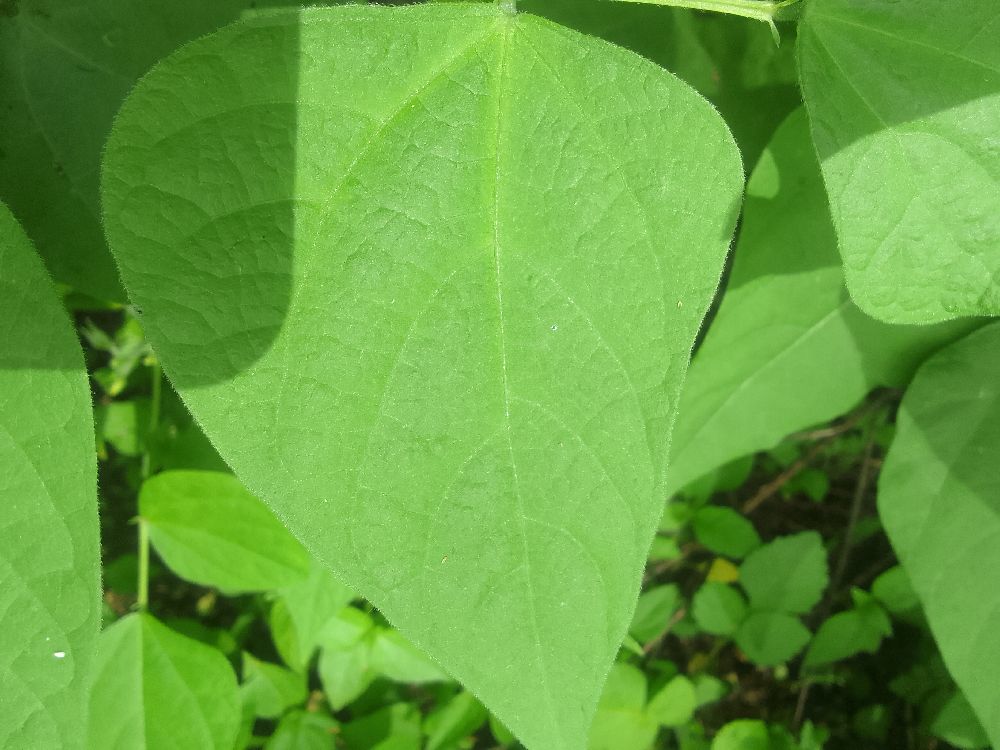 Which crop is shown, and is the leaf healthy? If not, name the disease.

common bean, healthy
